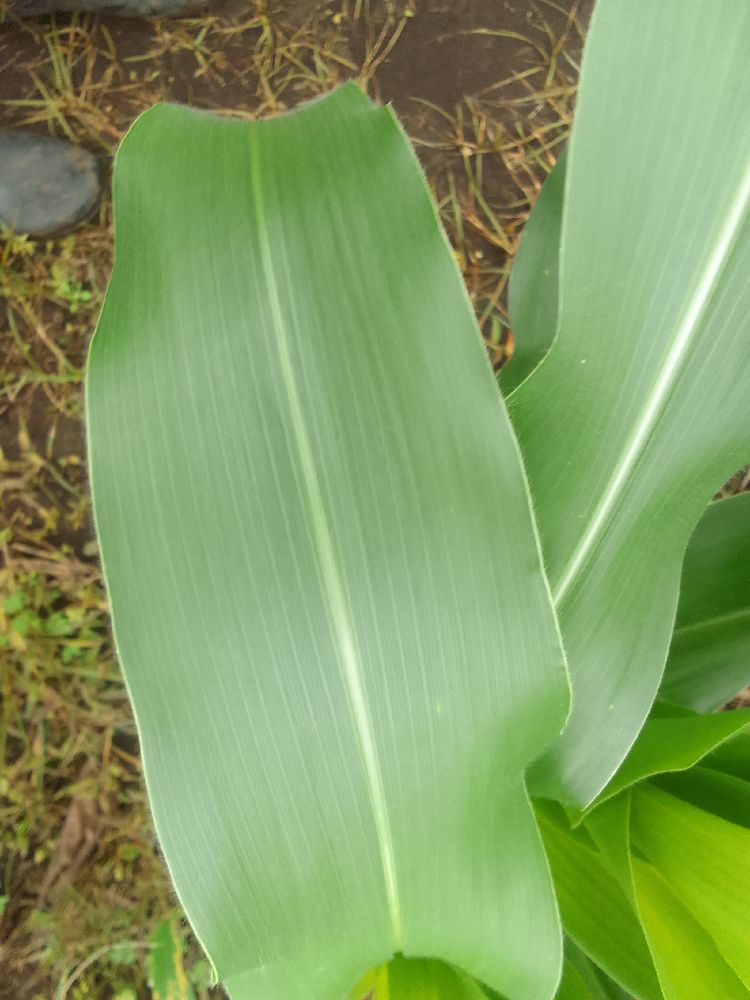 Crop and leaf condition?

maize, healthy
